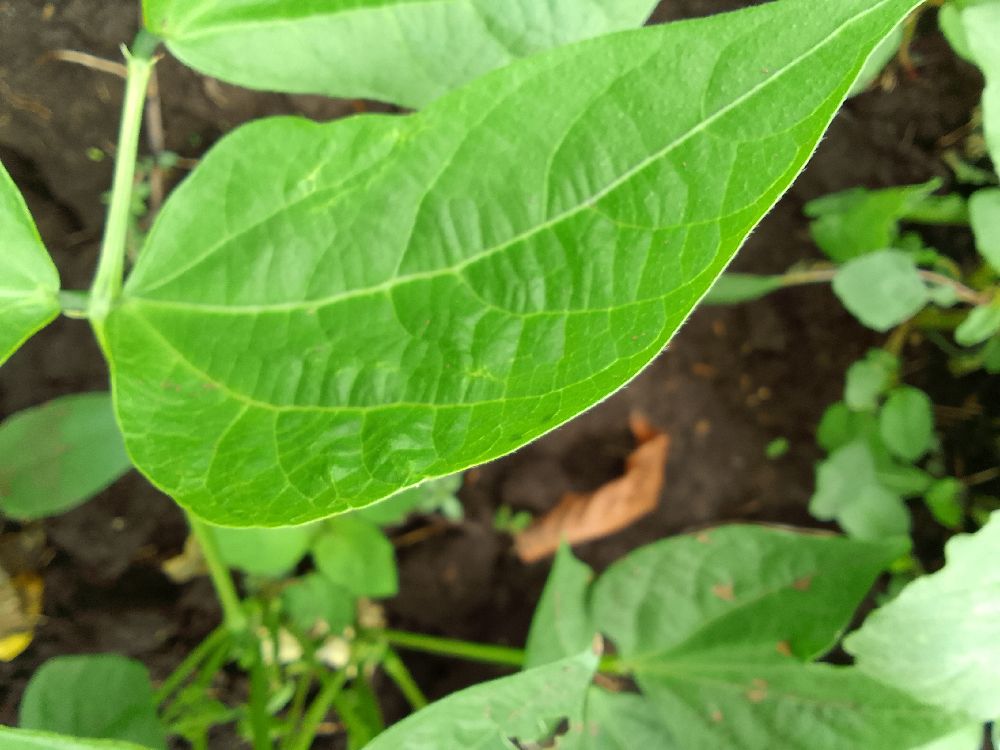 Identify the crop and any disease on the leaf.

common bean, healthy
